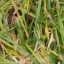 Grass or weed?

grass
